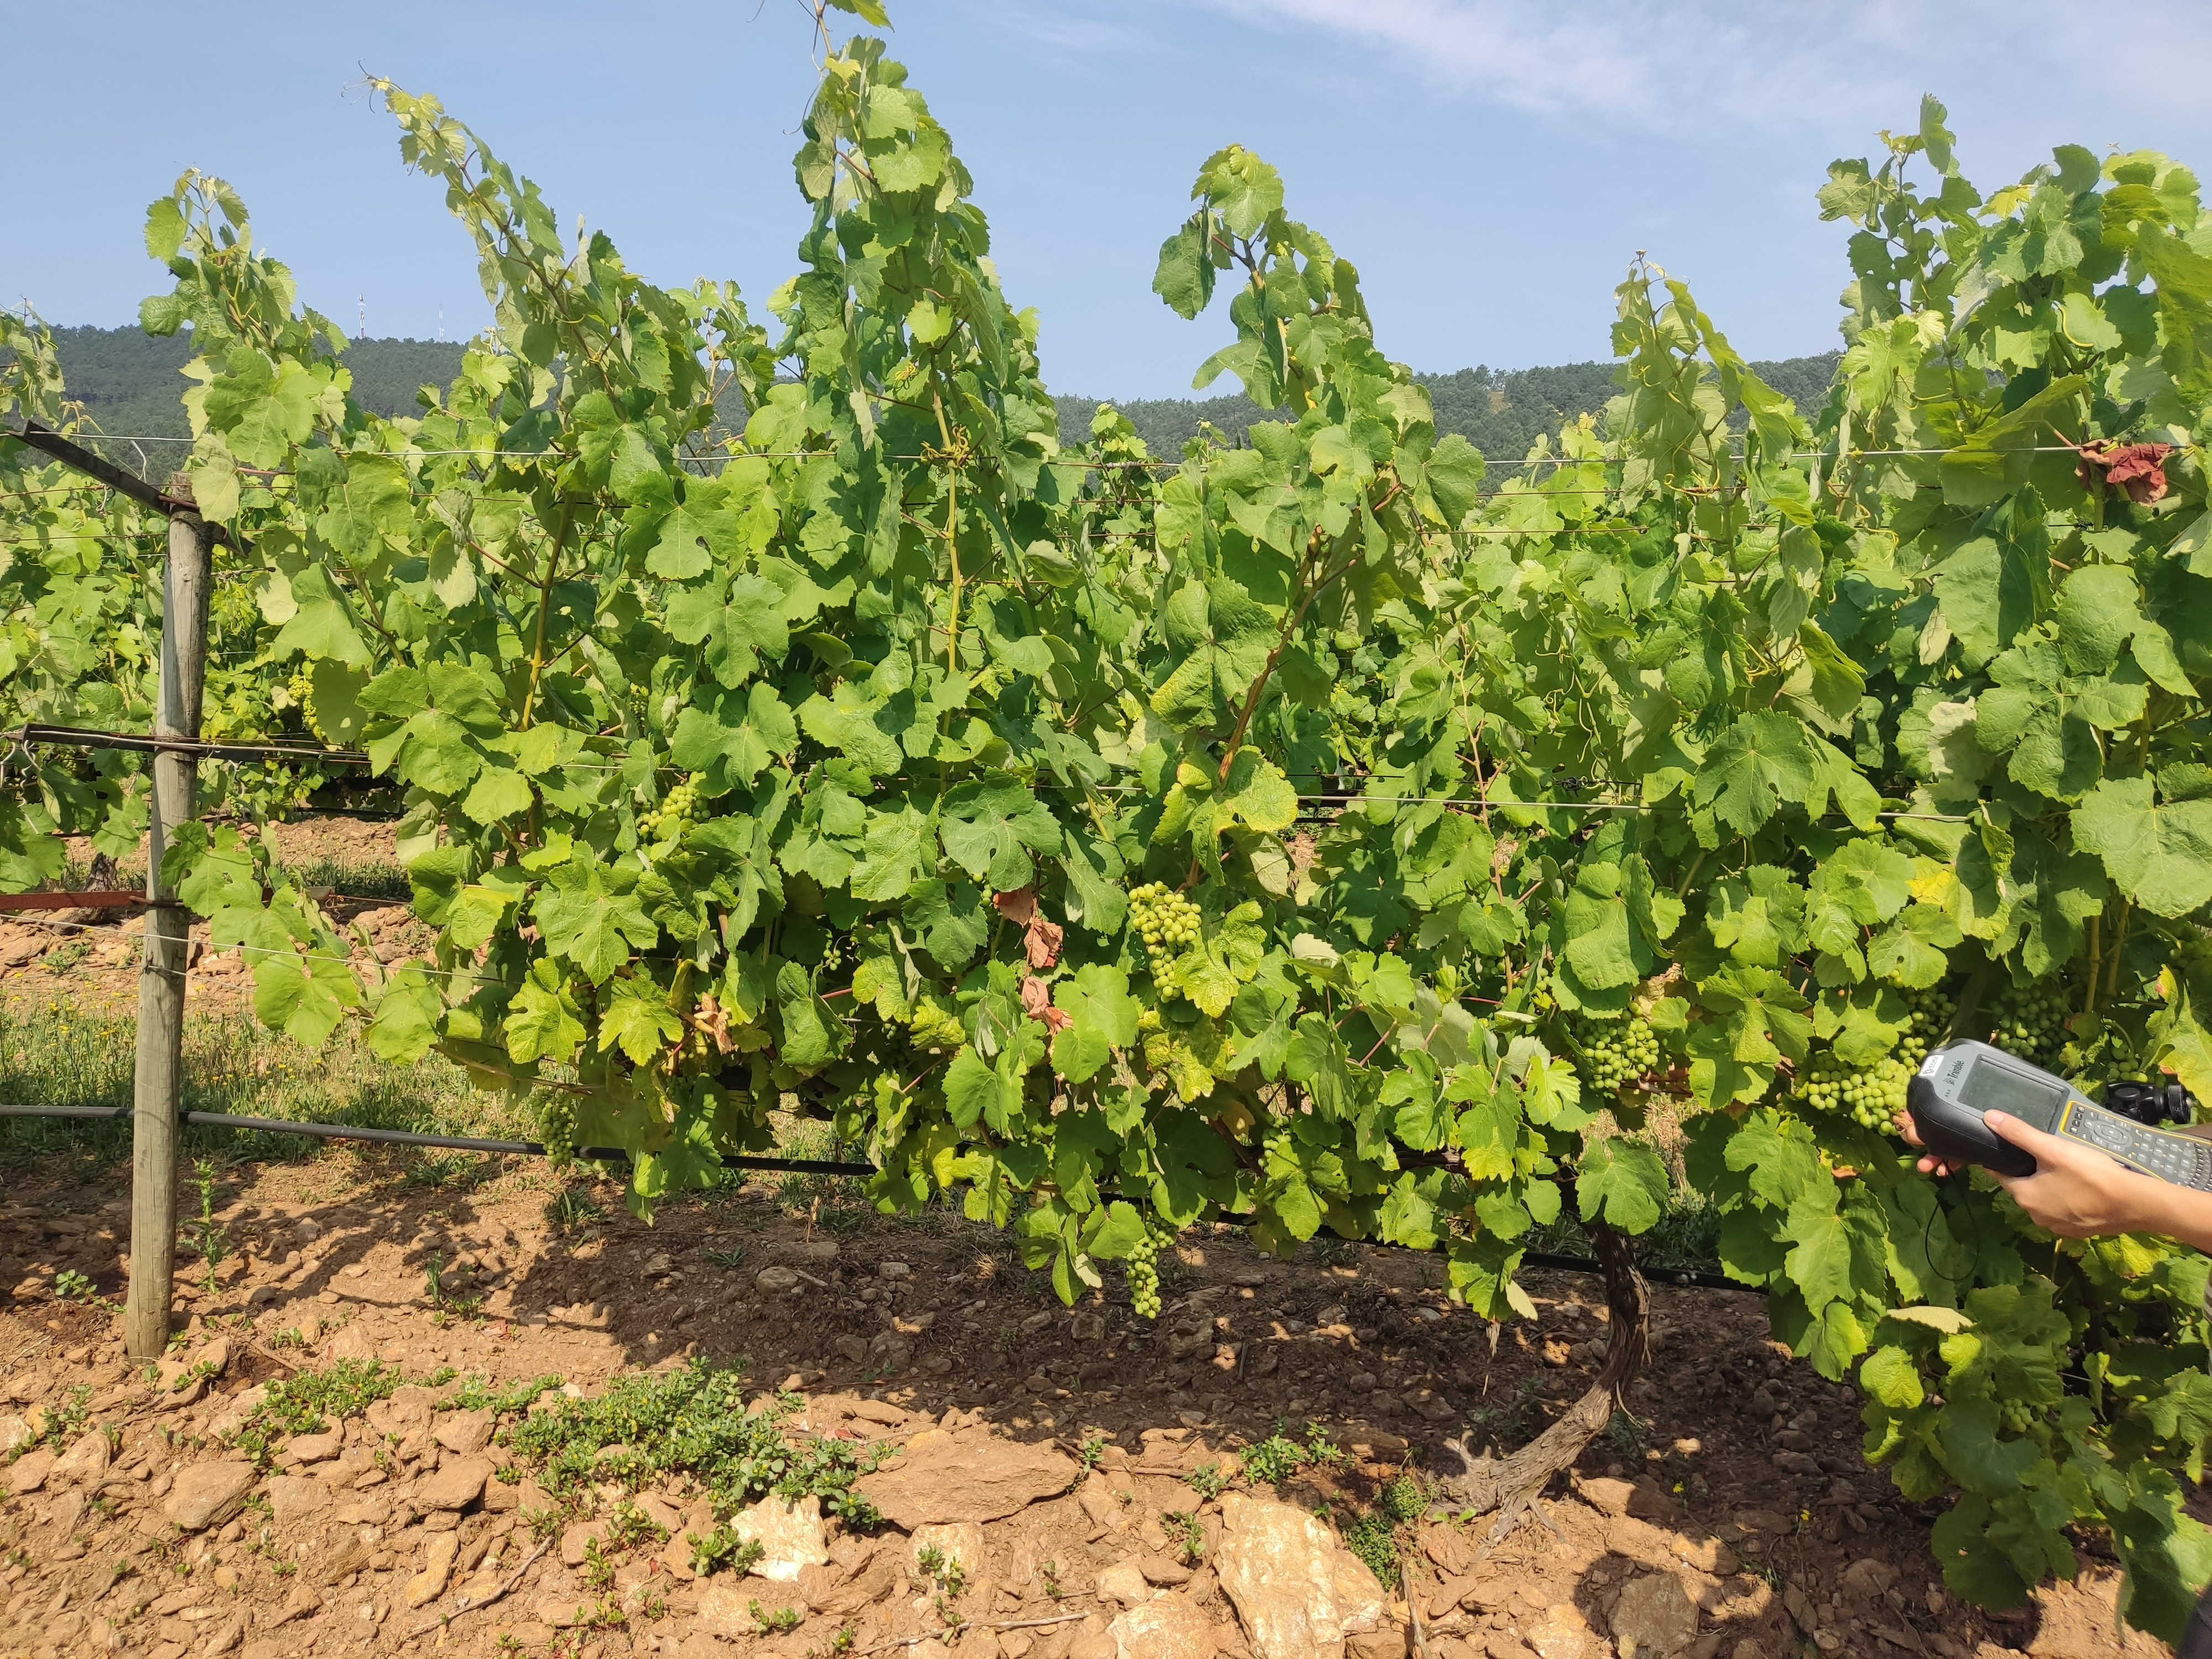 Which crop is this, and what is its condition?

grapevine, not affected by esca disease
